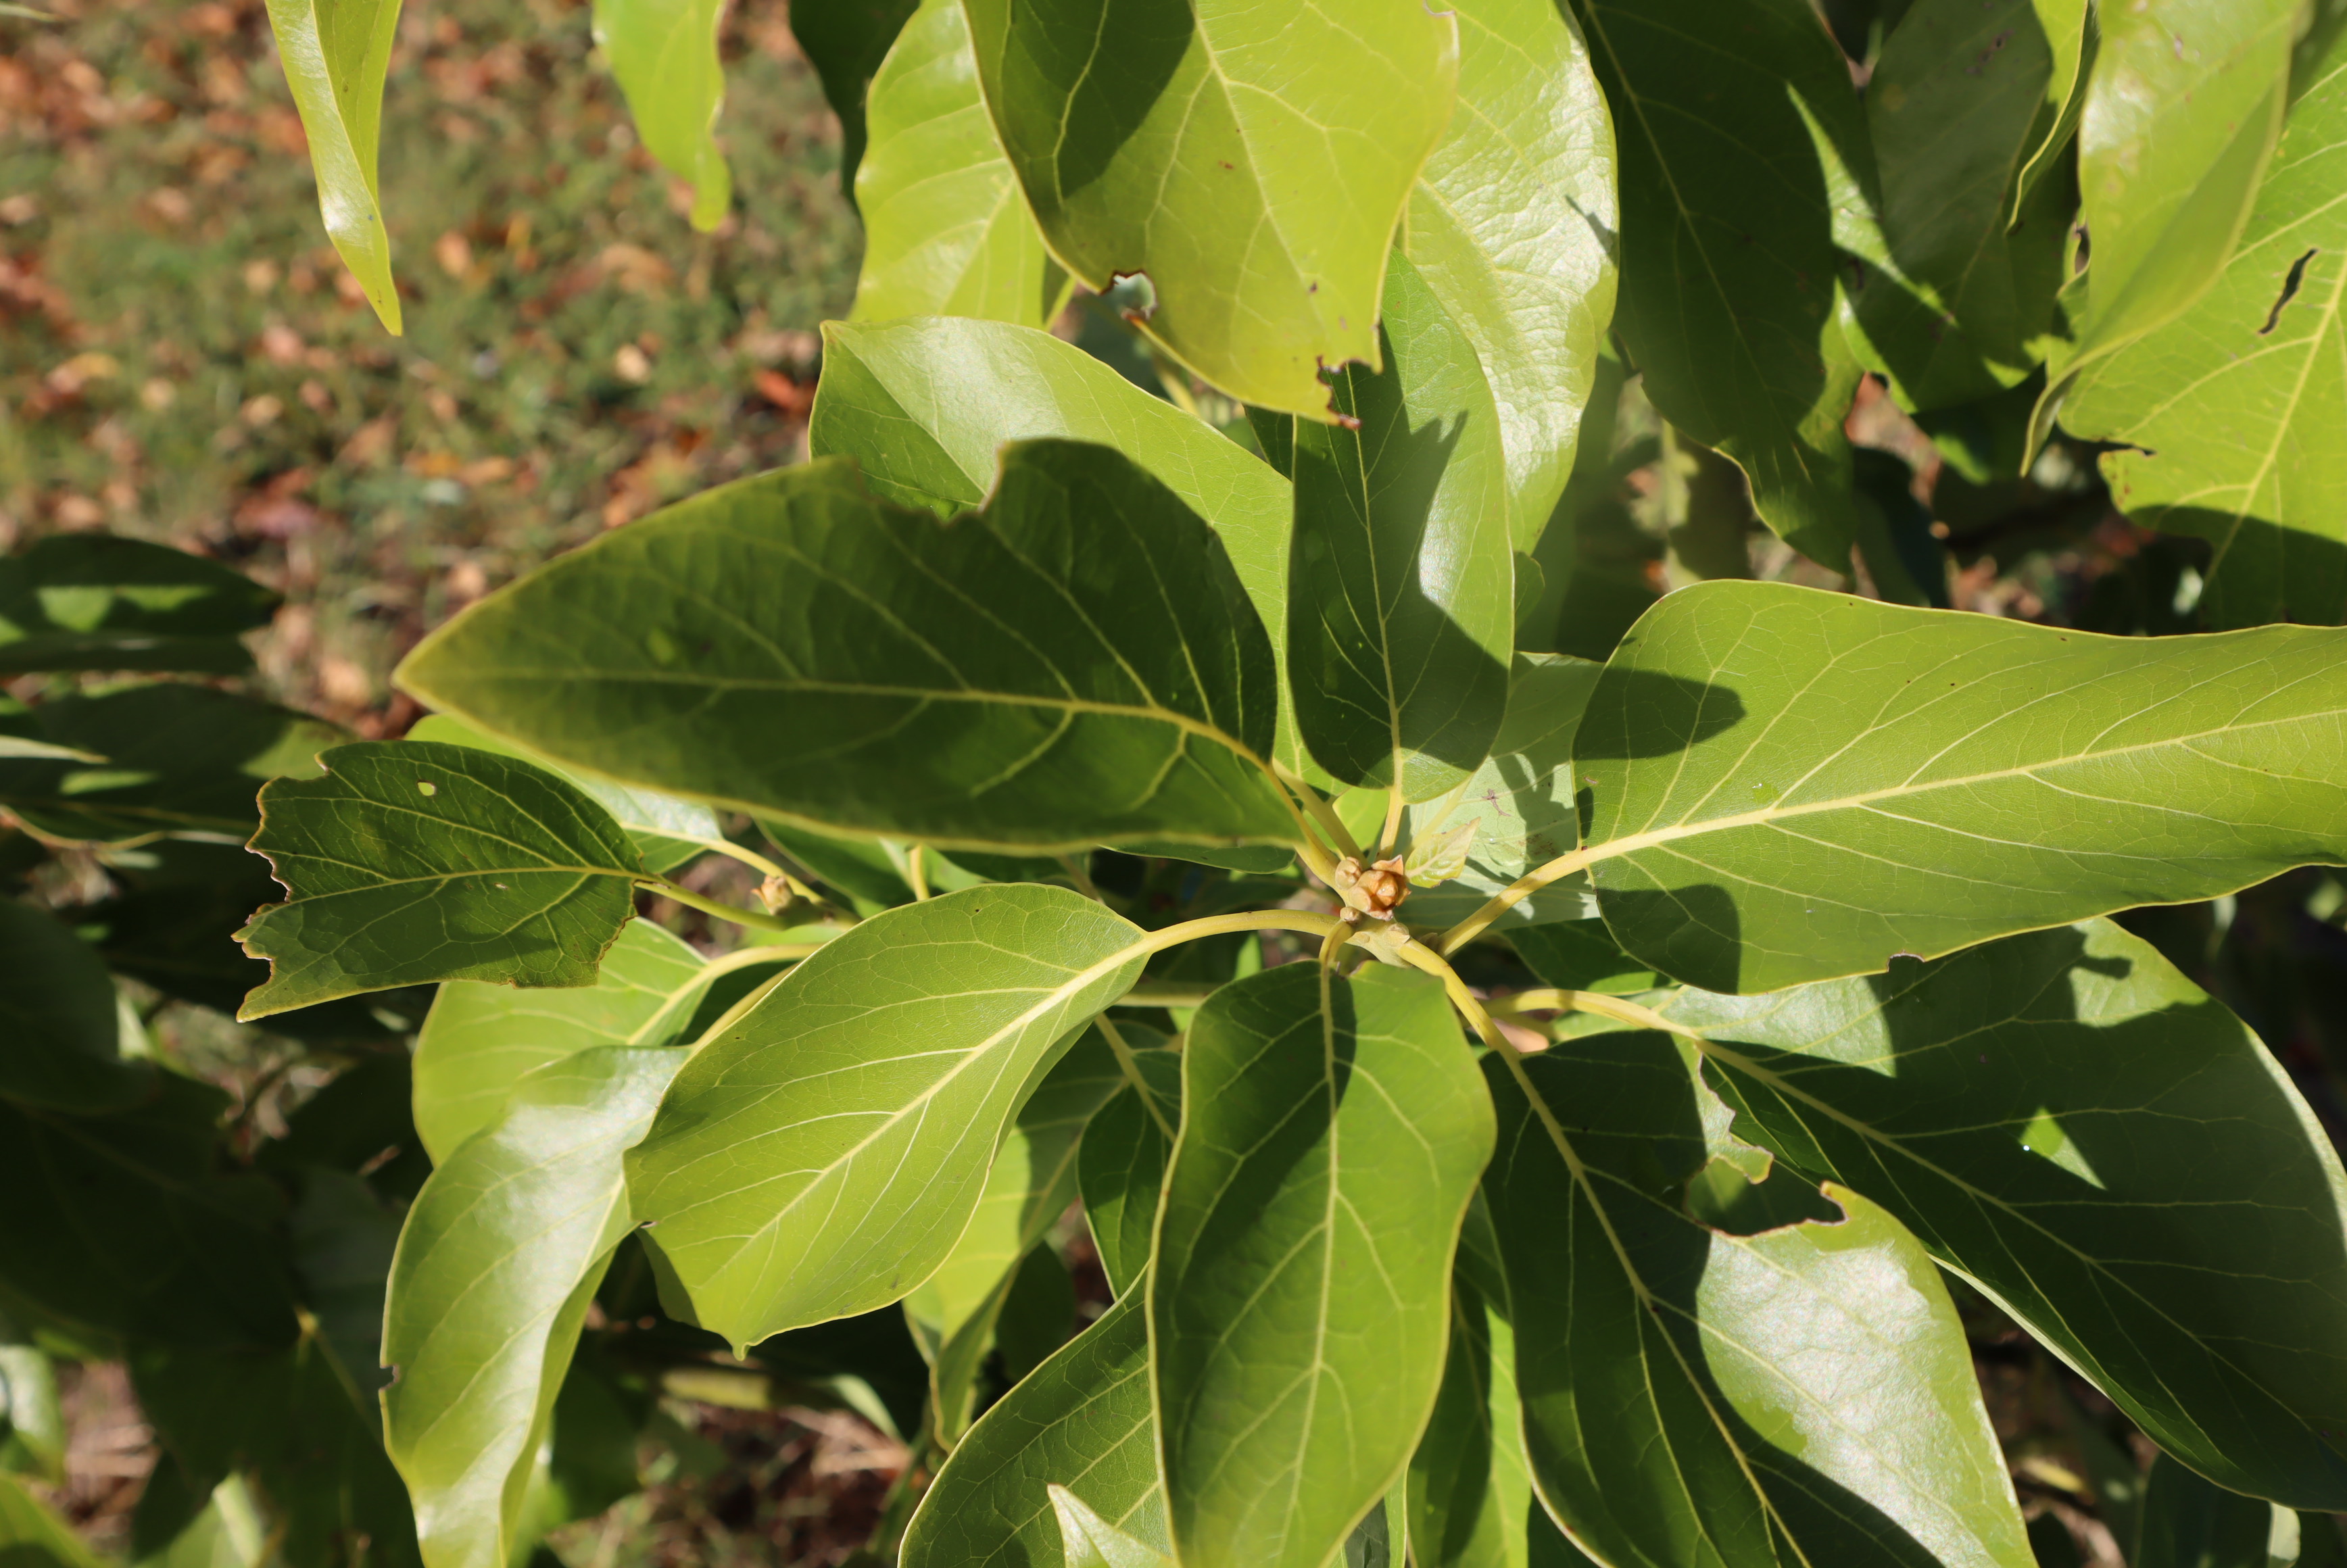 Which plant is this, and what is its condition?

avocado, phytophagous
